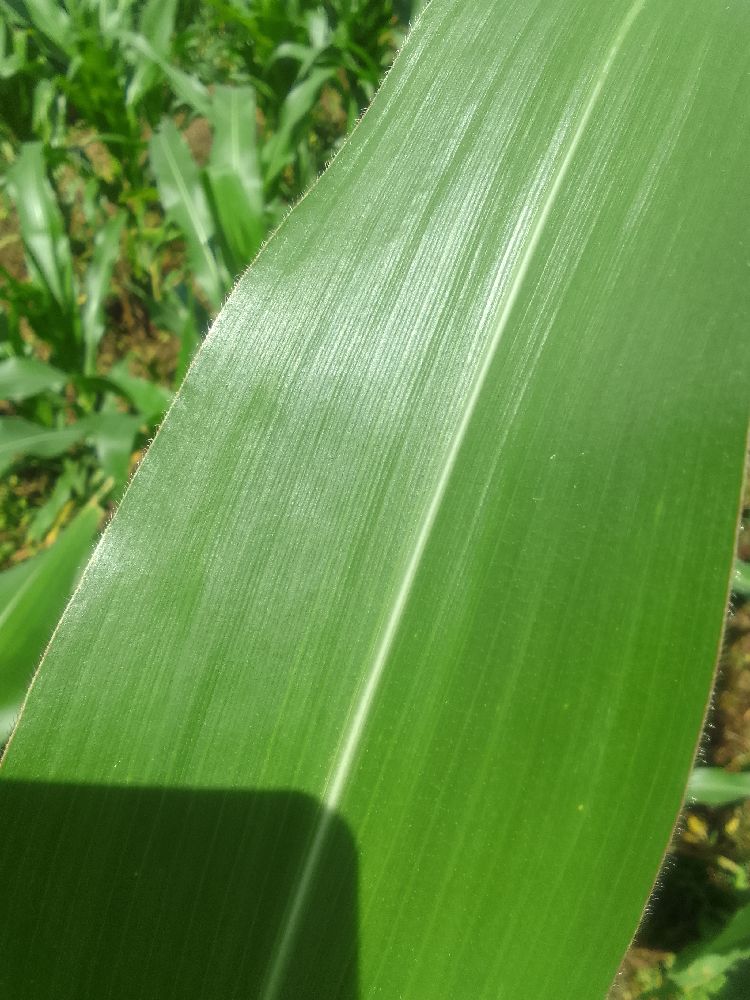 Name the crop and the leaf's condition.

maize, healthy
